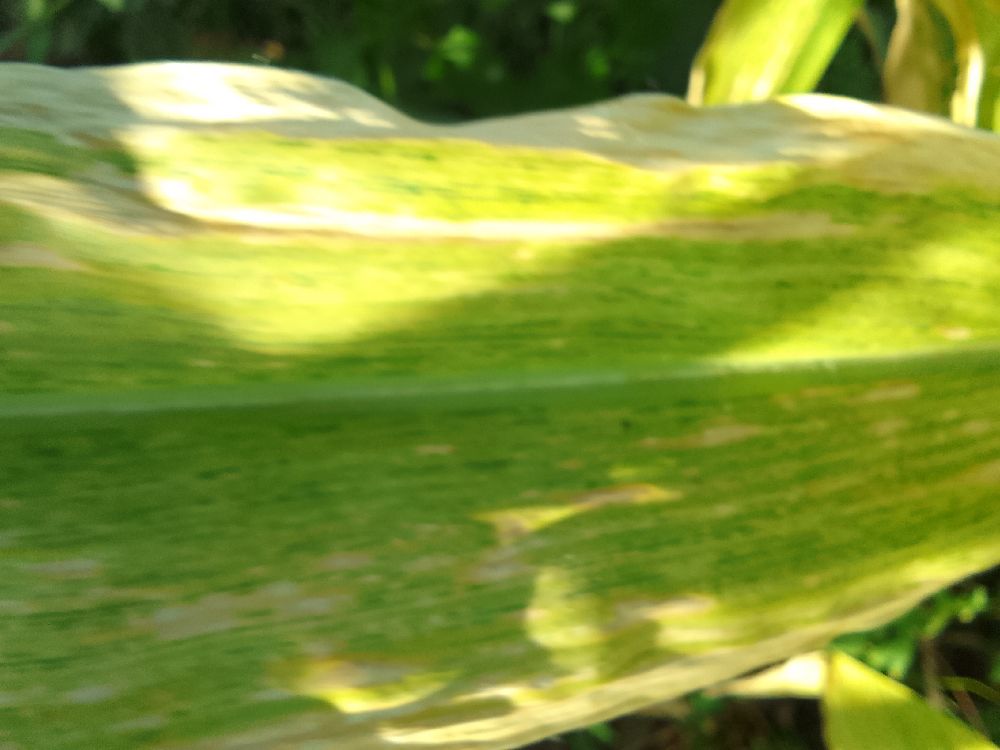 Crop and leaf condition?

maize, maize lethal necrosis
